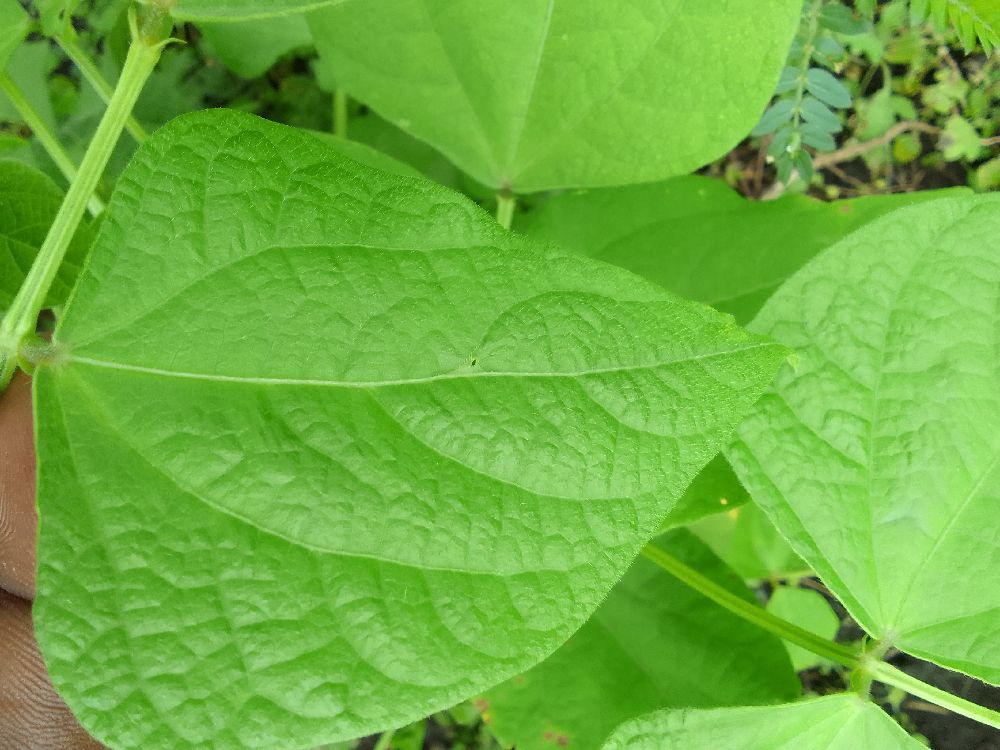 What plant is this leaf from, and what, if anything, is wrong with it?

common bean, healthy
